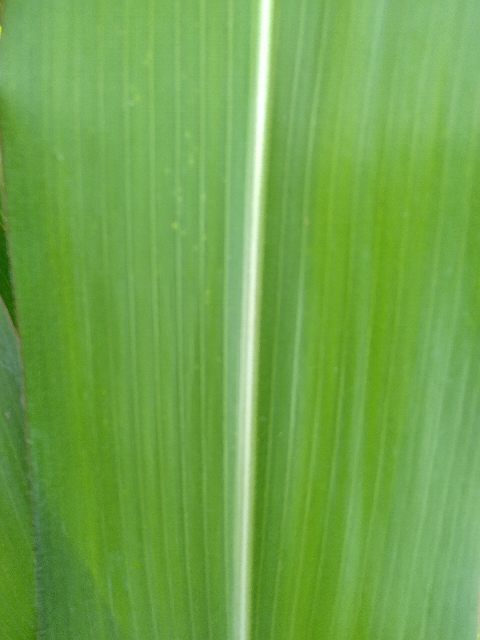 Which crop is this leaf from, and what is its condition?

maize, healthy
